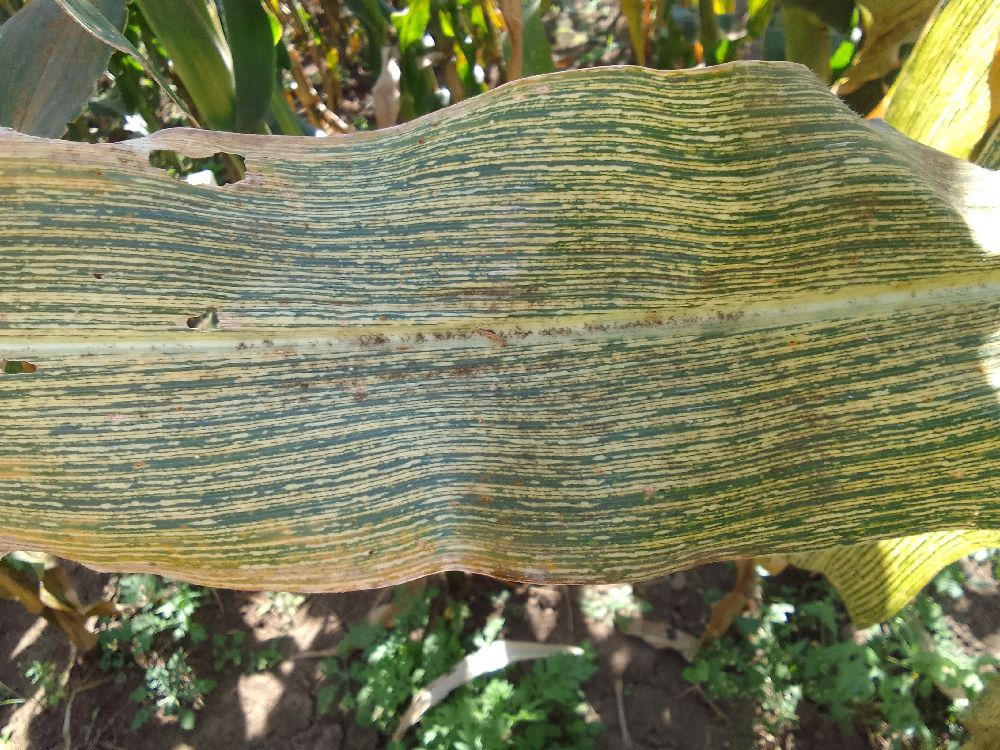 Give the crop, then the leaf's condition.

maize, maize streak virus
